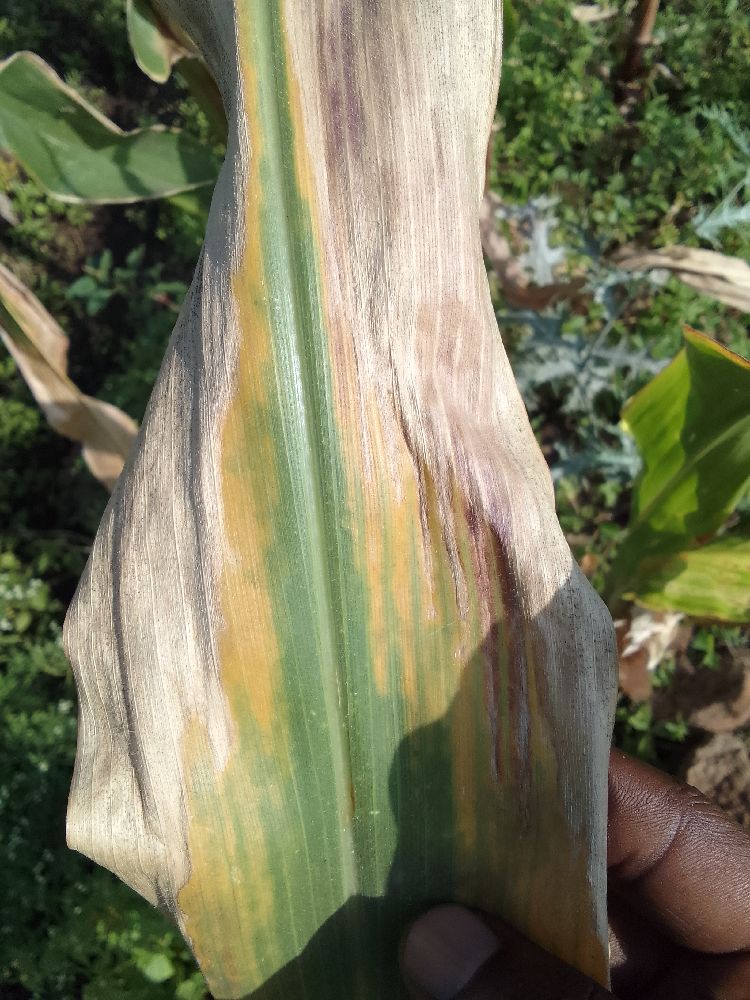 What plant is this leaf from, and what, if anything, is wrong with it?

maize, maize lethal necrosis
